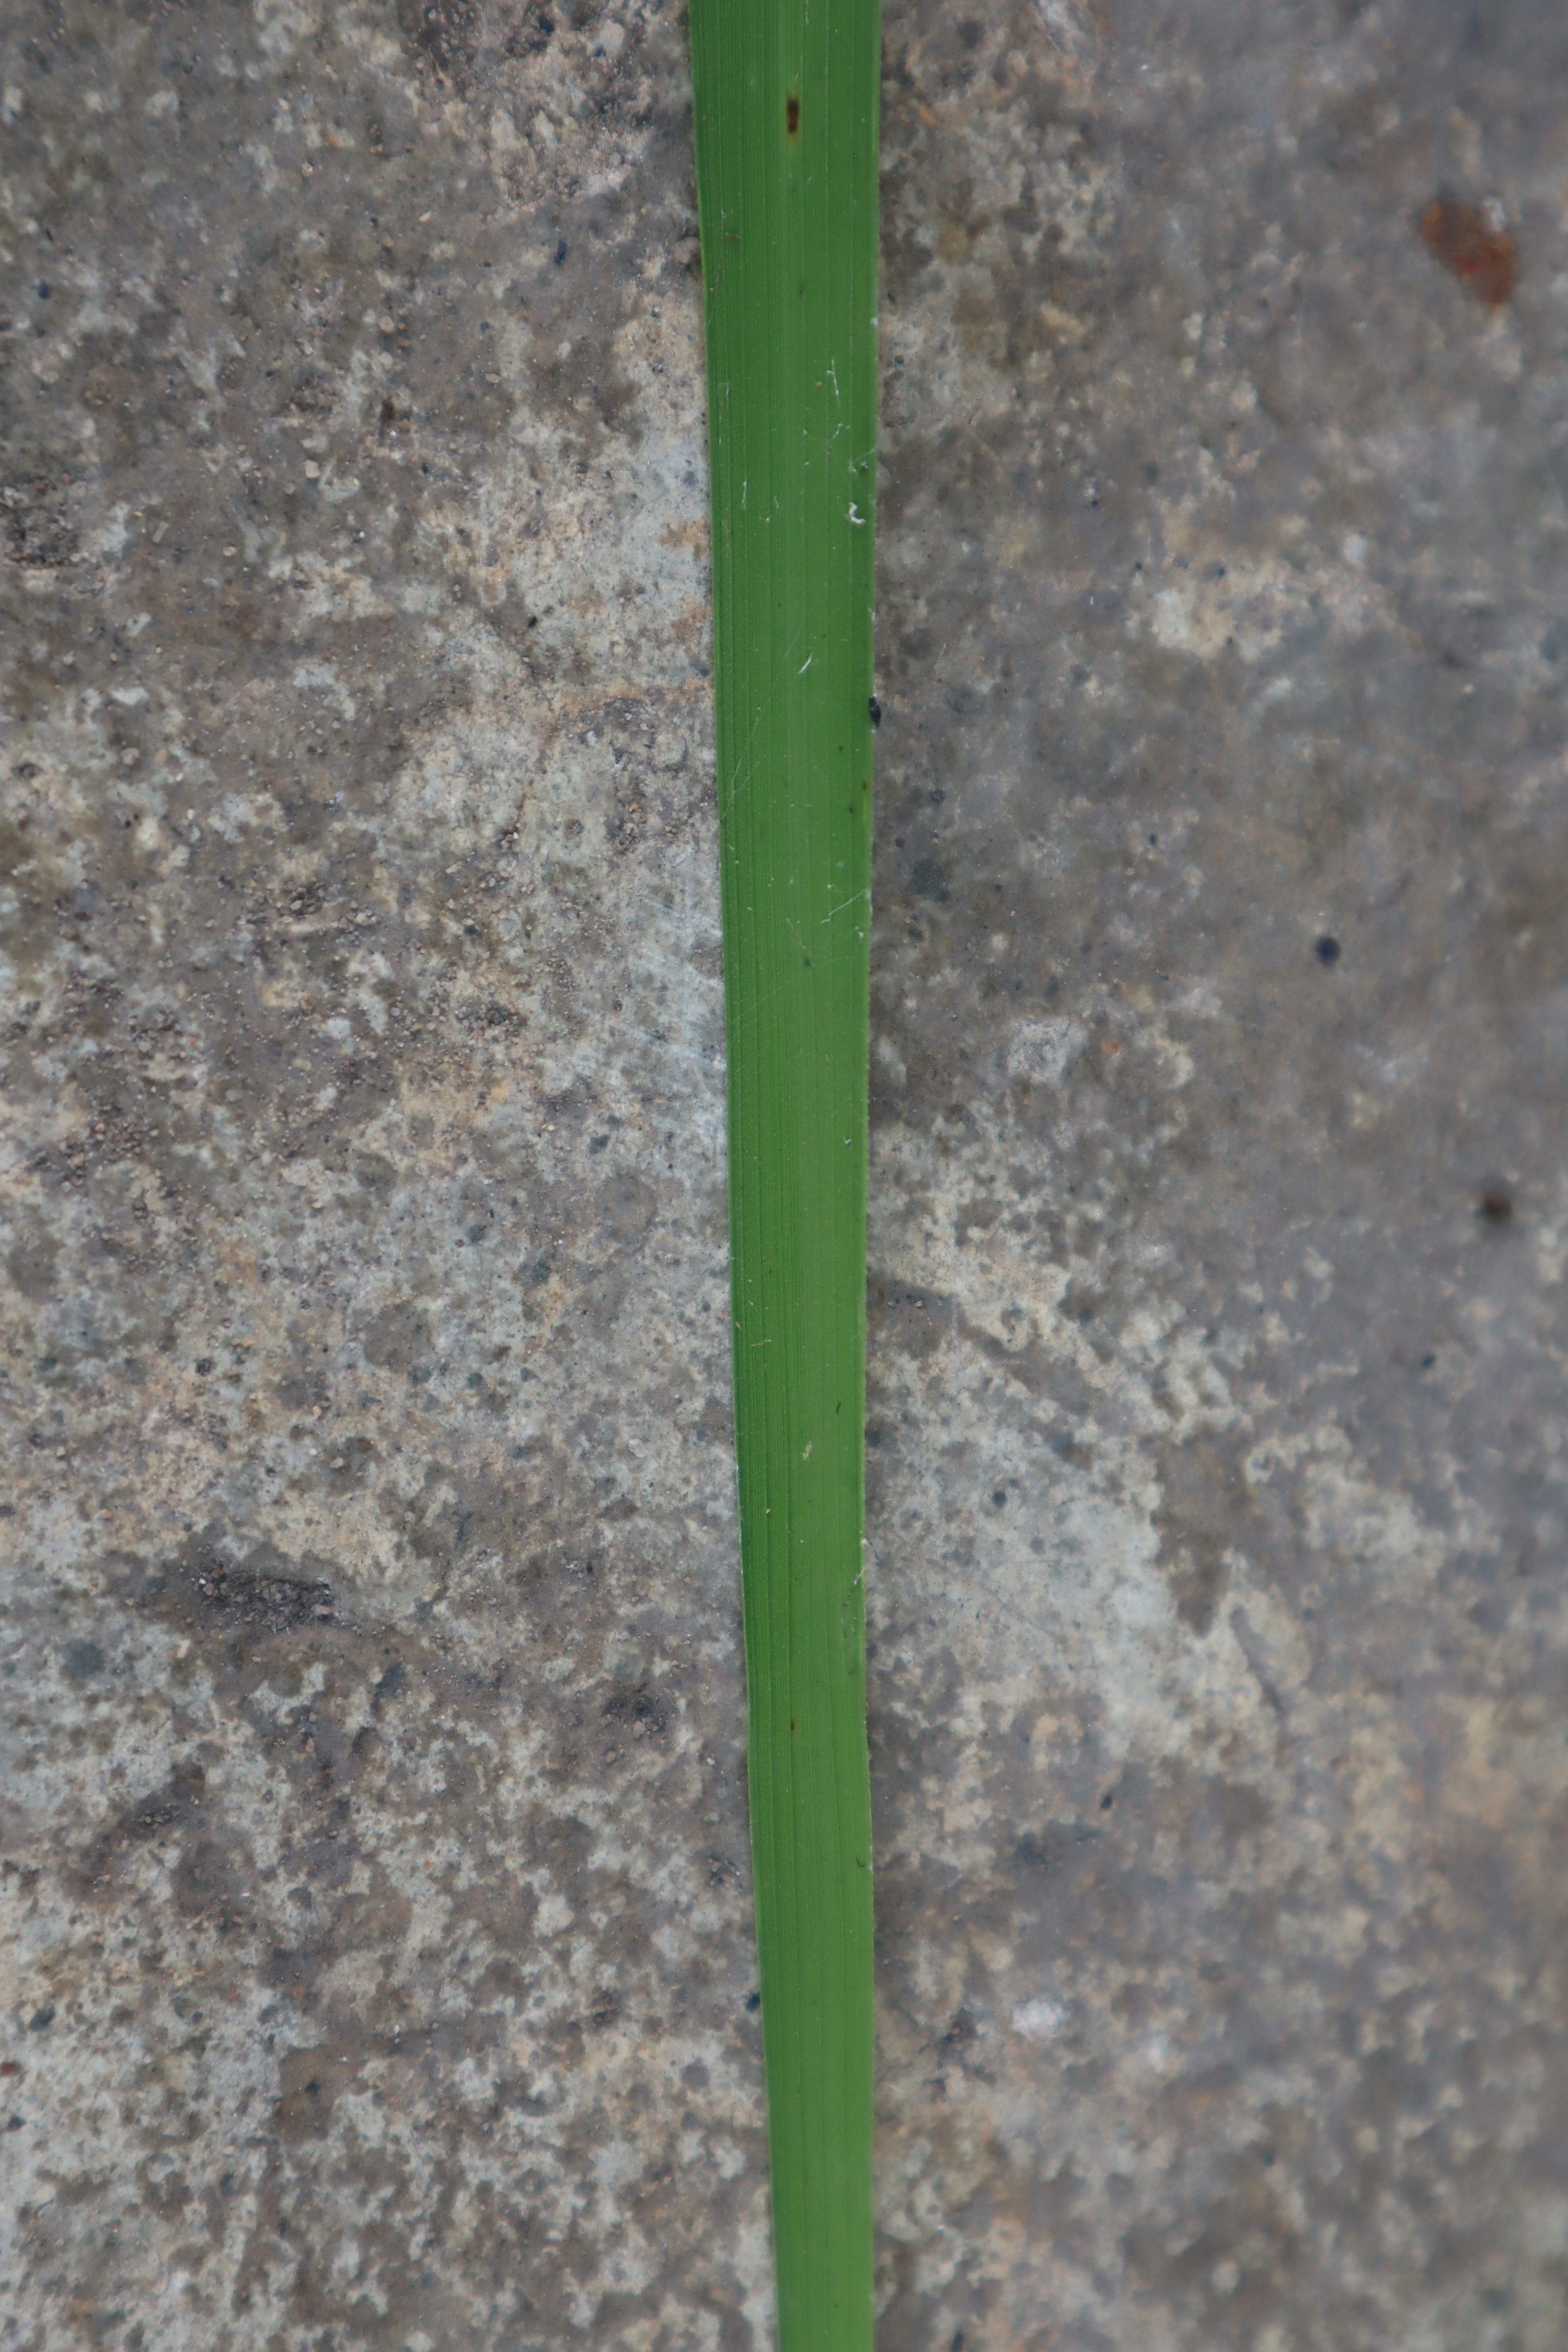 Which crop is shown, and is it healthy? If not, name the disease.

rice, healthy leaves
